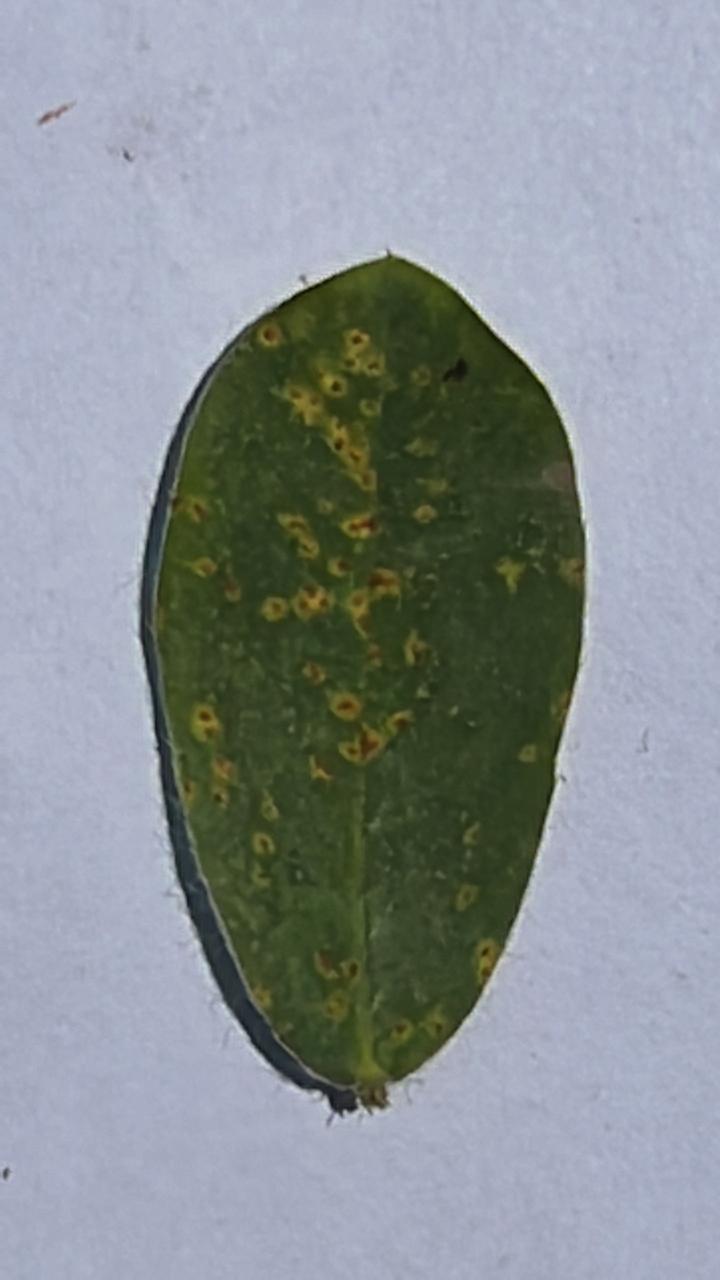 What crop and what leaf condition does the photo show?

peanut, puccinia arachidis
